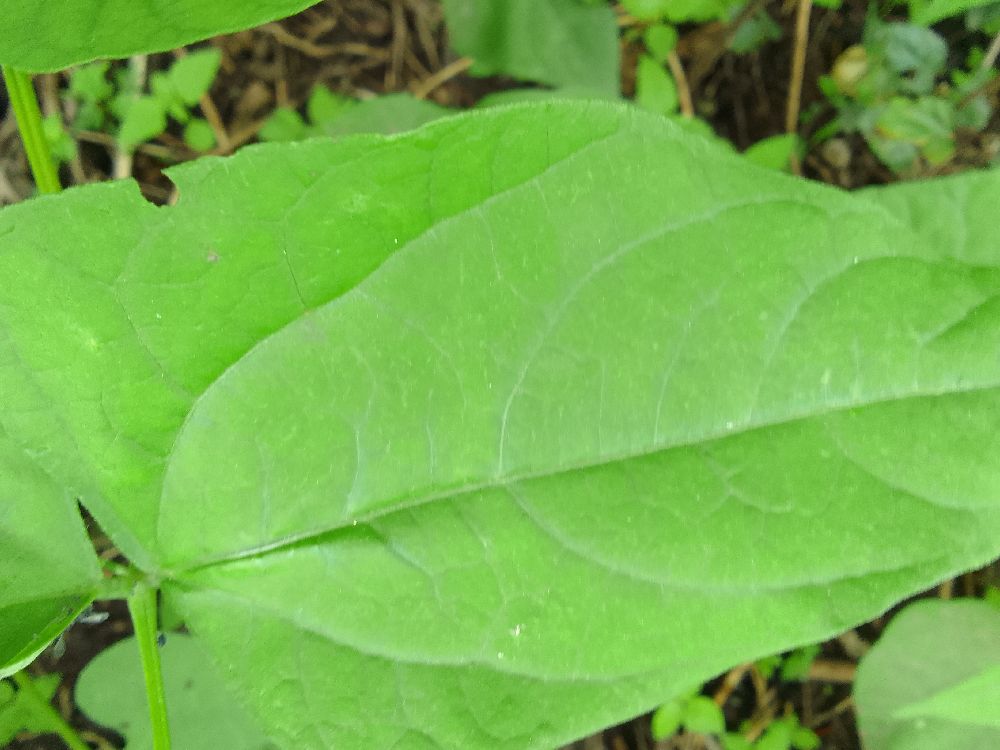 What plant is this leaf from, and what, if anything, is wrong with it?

common bean, healthy
